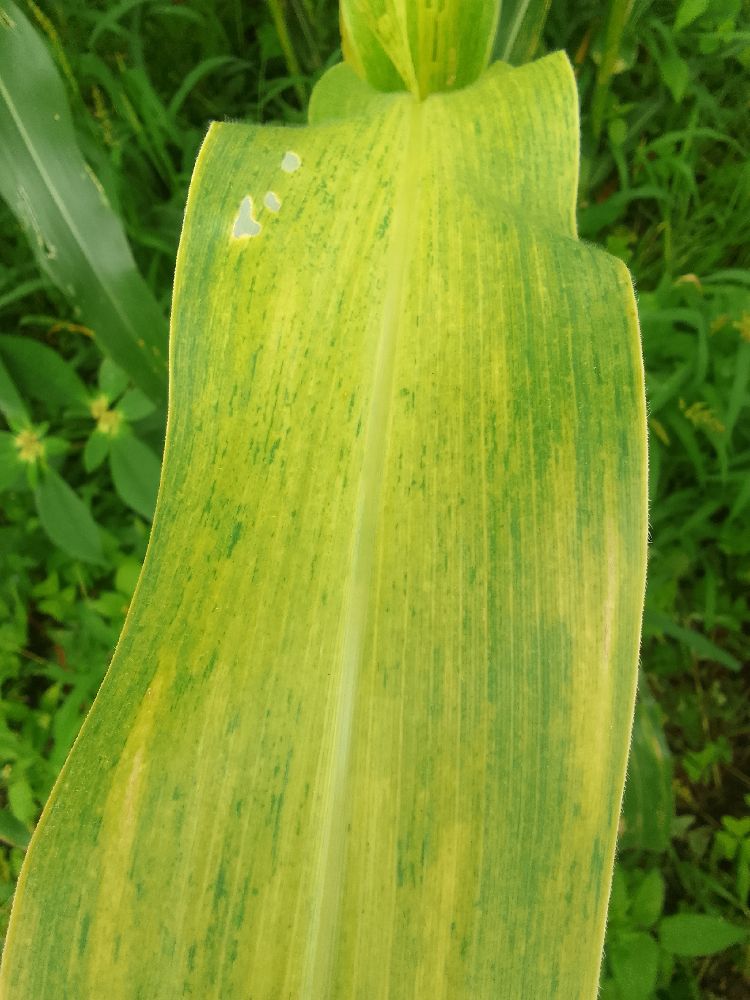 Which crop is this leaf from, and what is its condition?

maize, maize lethal necrosis
